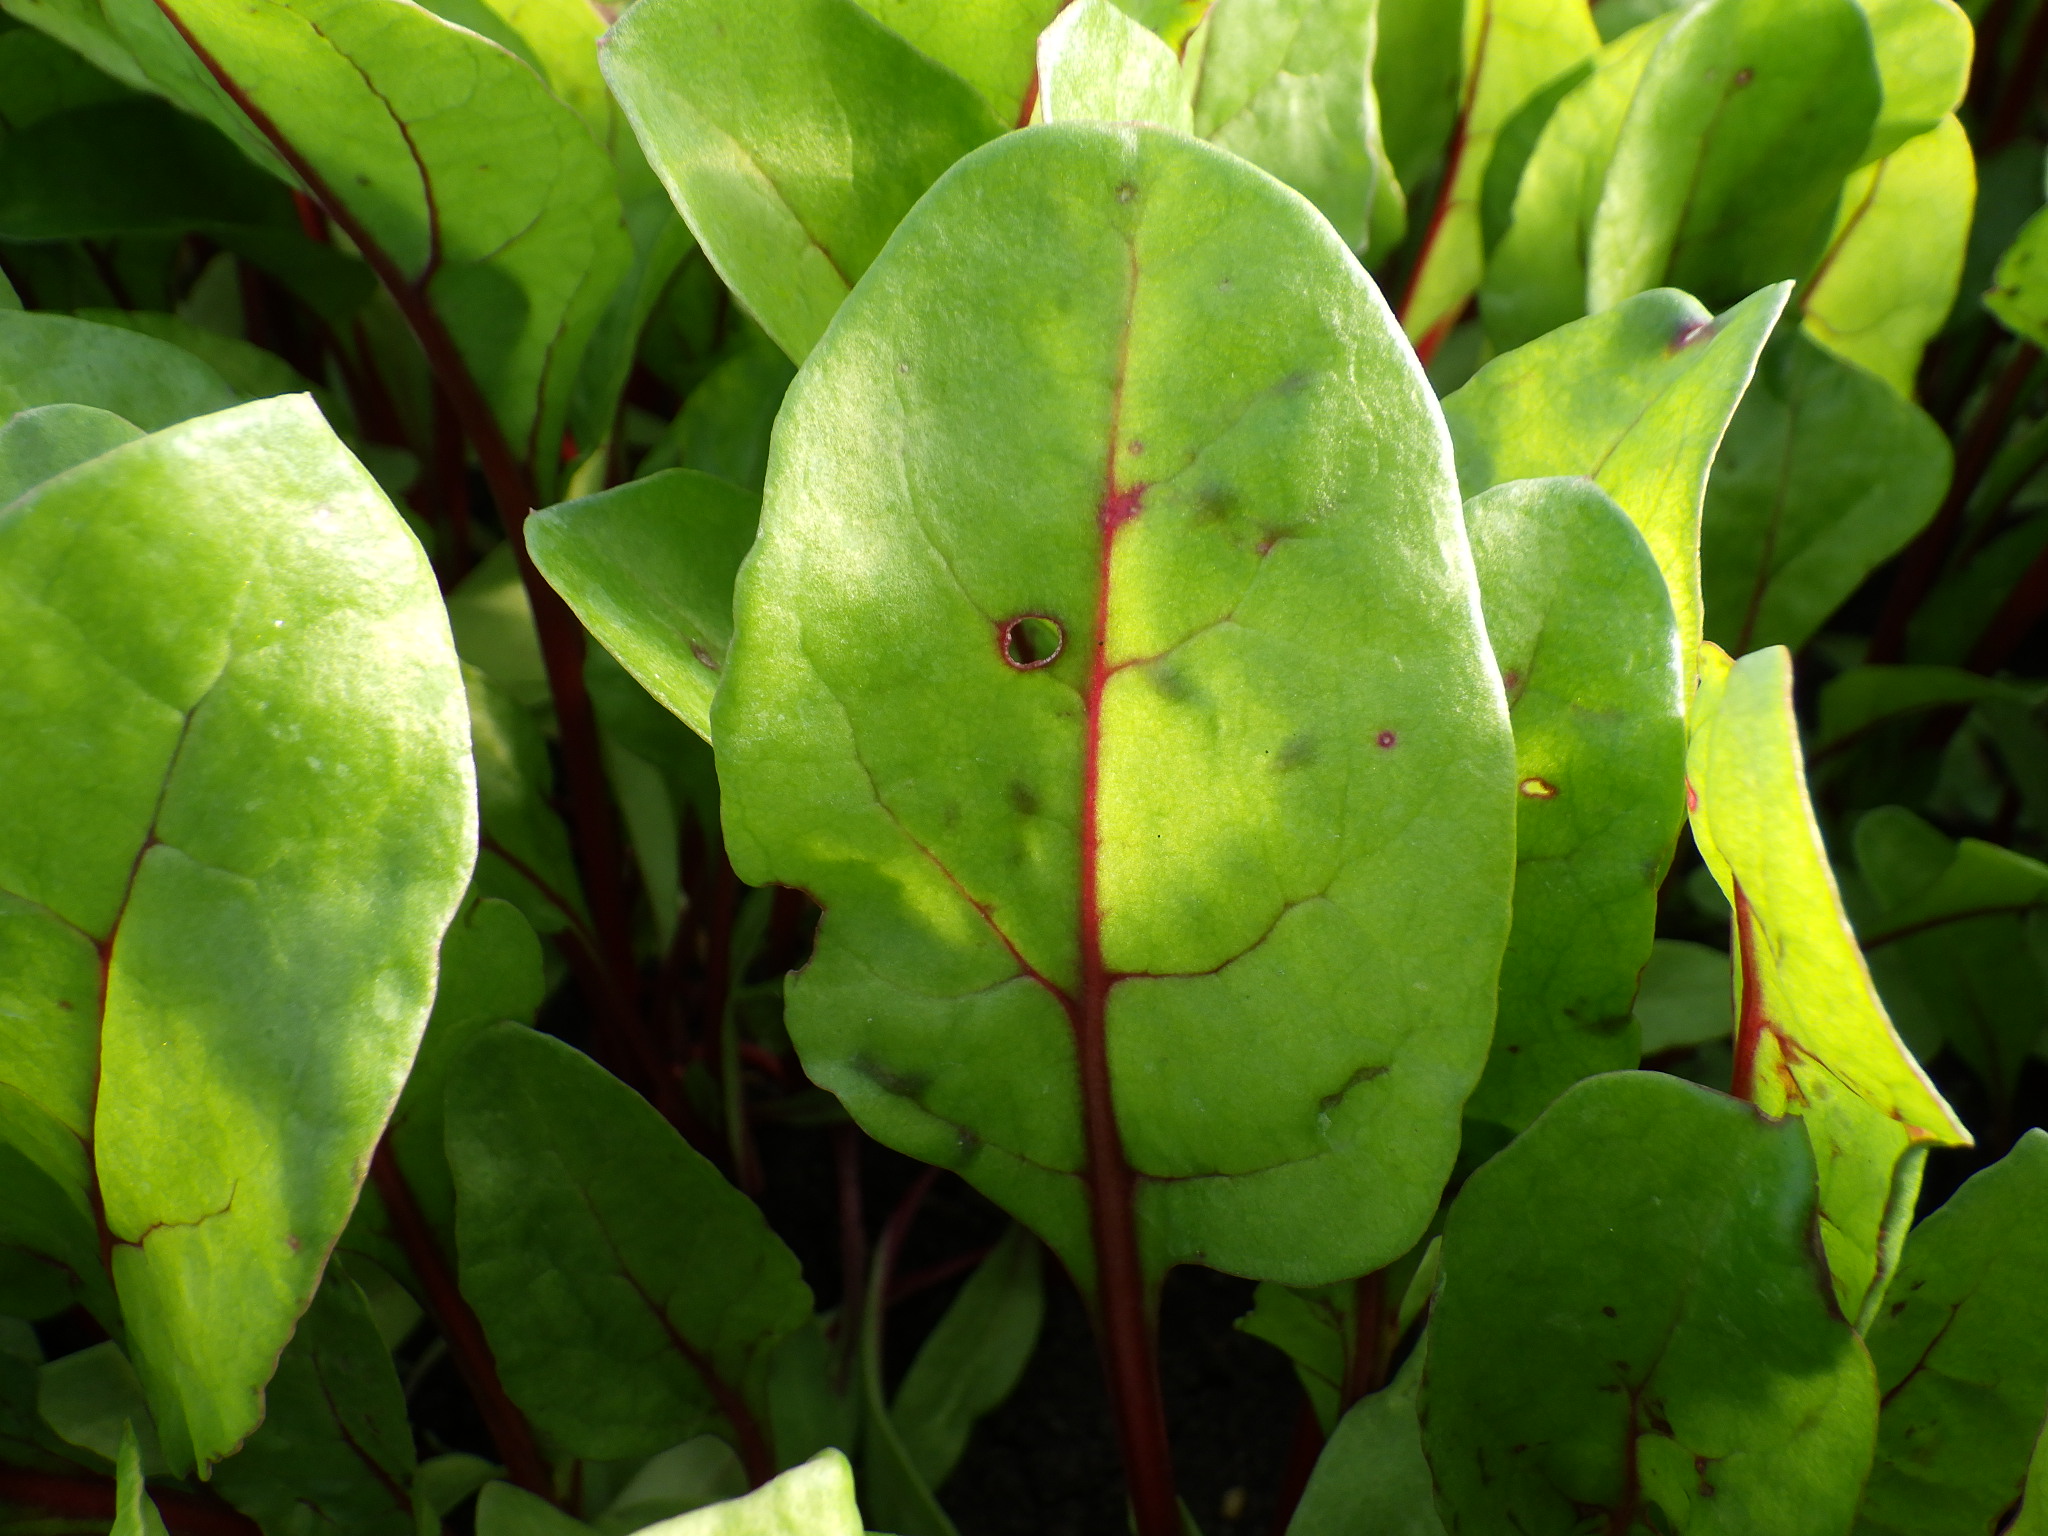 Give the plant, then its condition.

chard, cercospora
